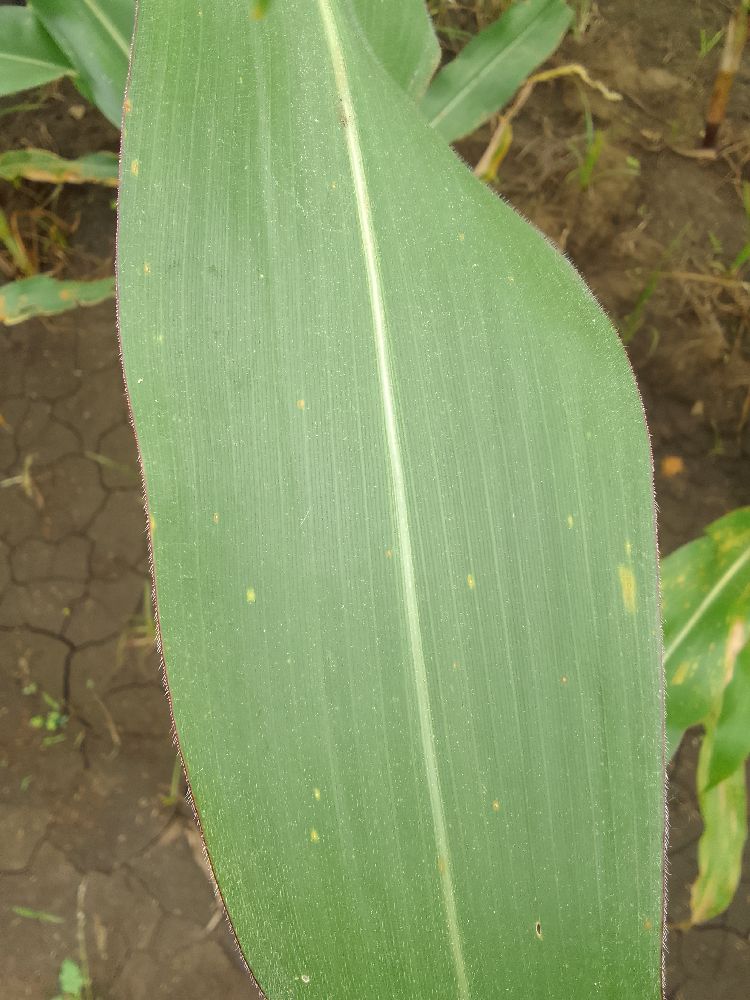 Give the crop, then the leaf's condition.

maize, healthy
